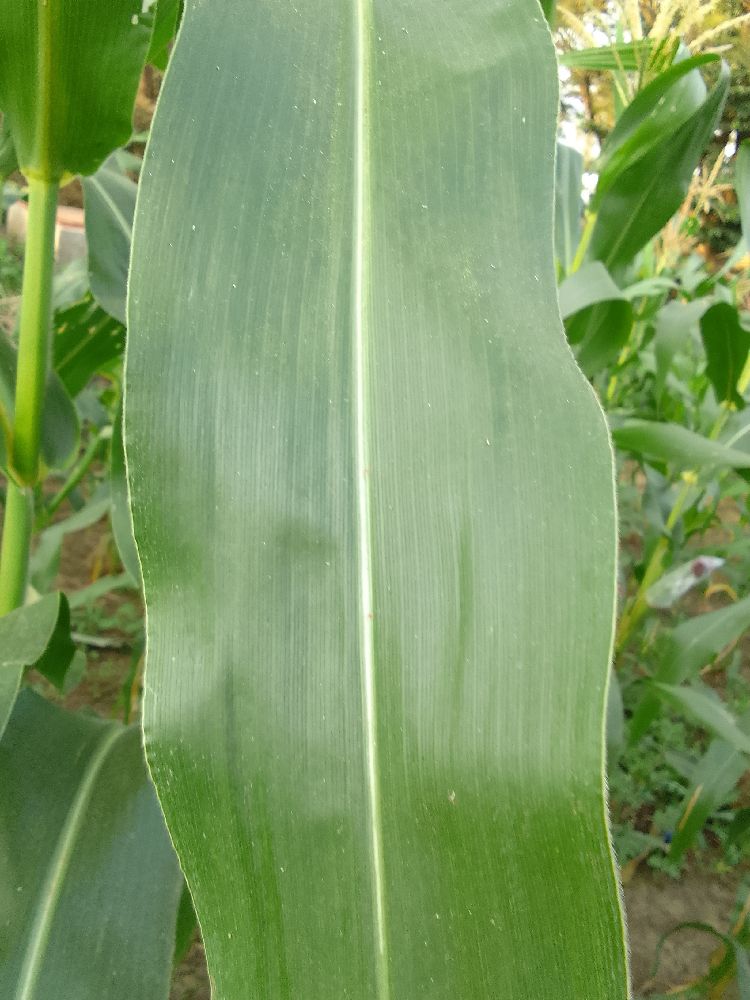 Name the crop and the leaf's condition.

maize, healthy
